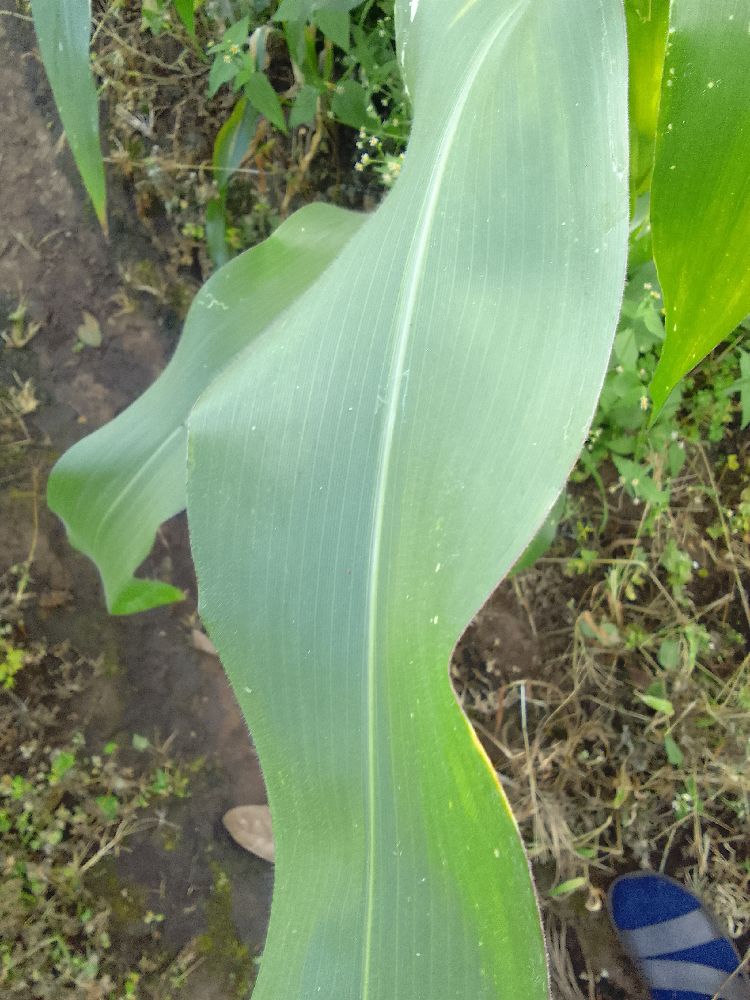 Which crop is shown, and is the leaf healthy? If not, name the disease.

maize, healthy
